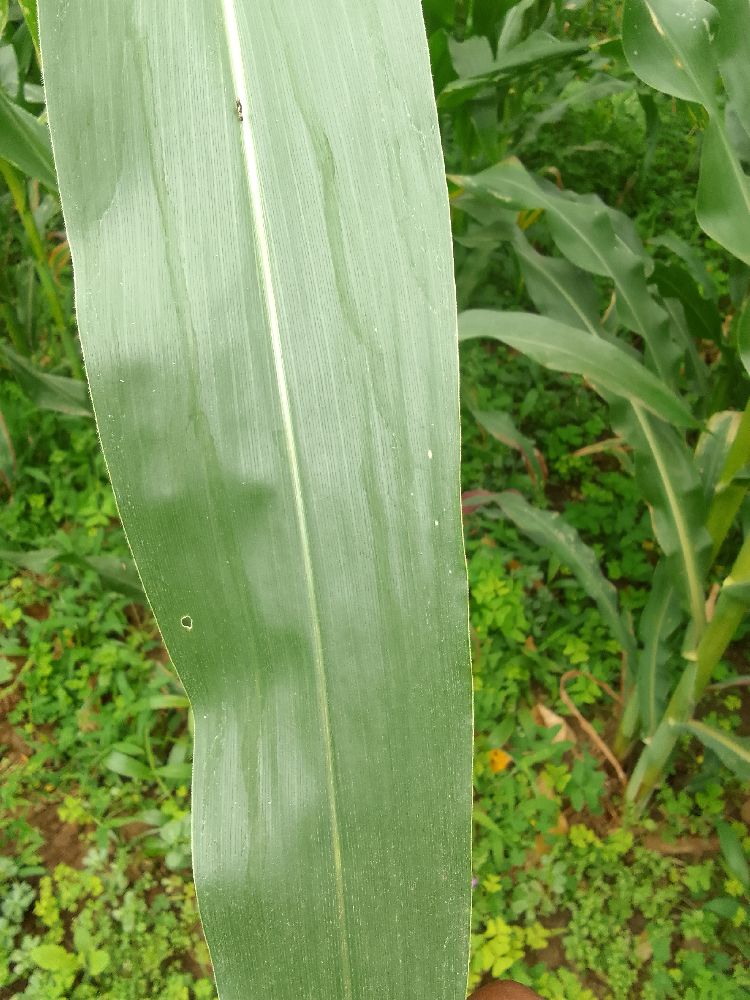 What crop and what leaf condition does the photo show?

maize, healthy
